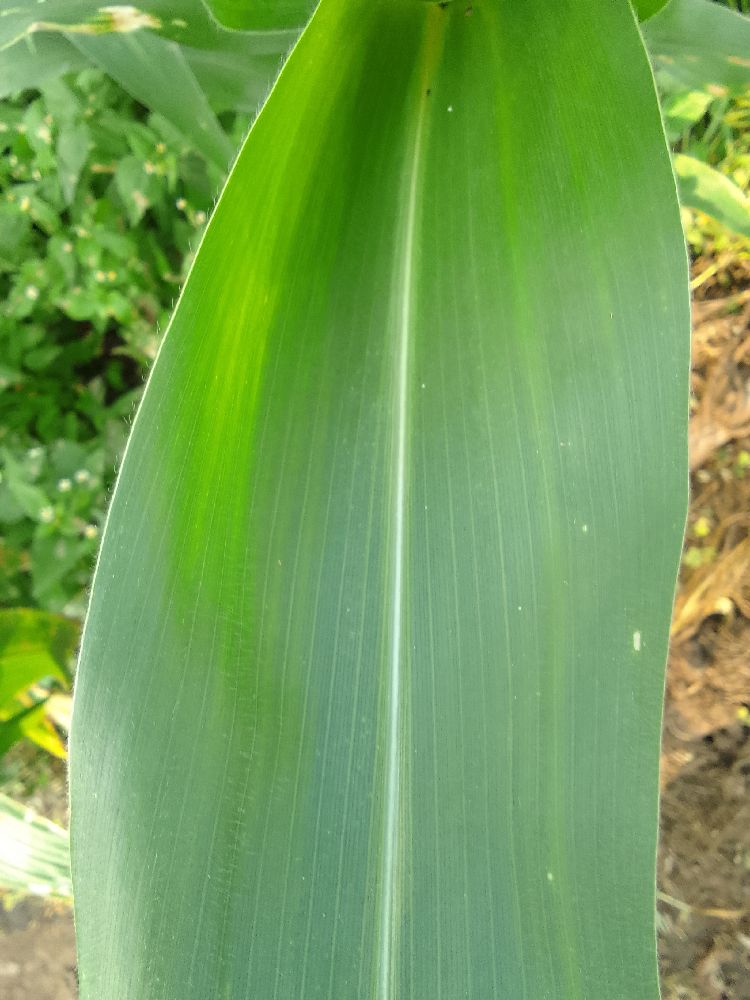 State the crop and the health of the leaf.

maize, healthy
